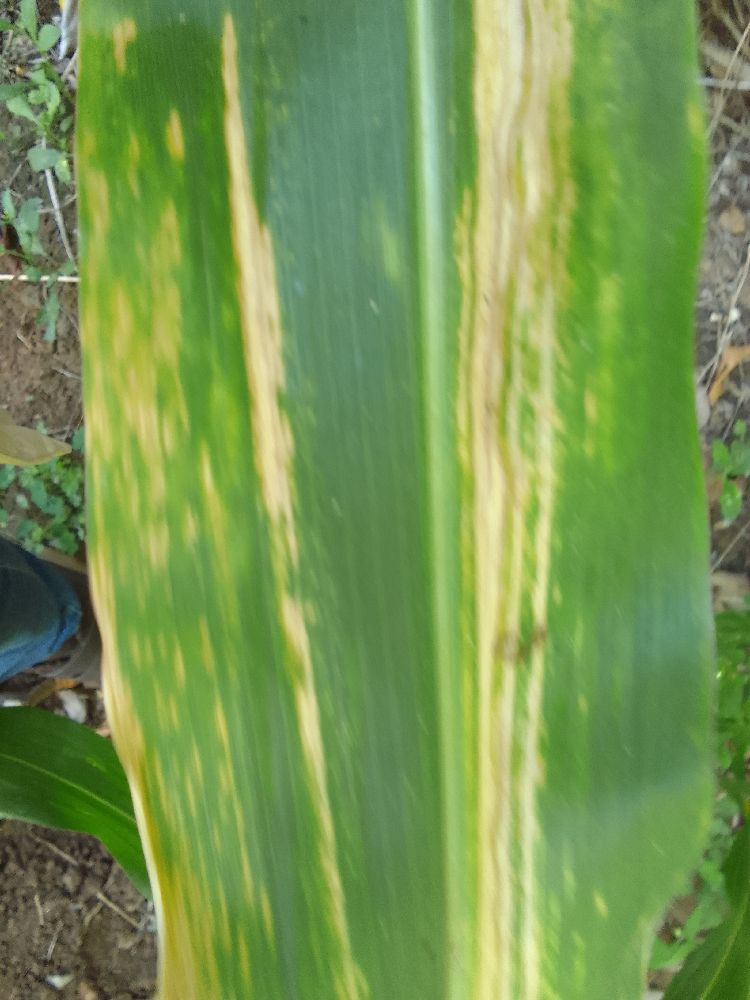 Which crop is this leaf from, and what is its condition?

maize, maize lethal necrosis
